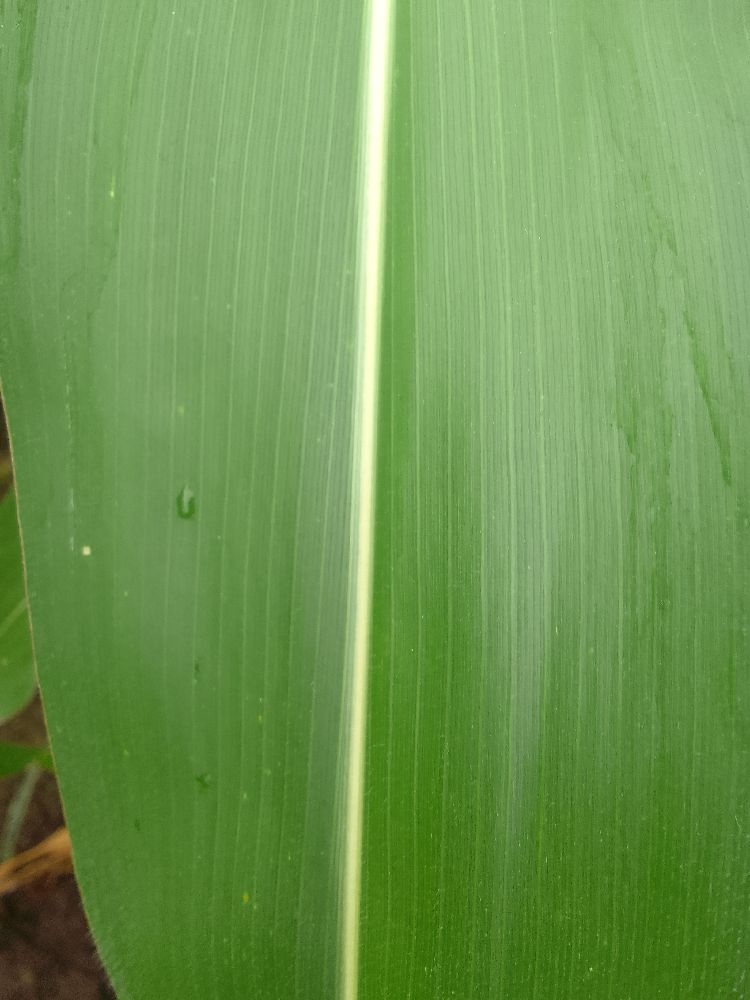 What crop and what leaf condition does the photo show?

maize, healthy
